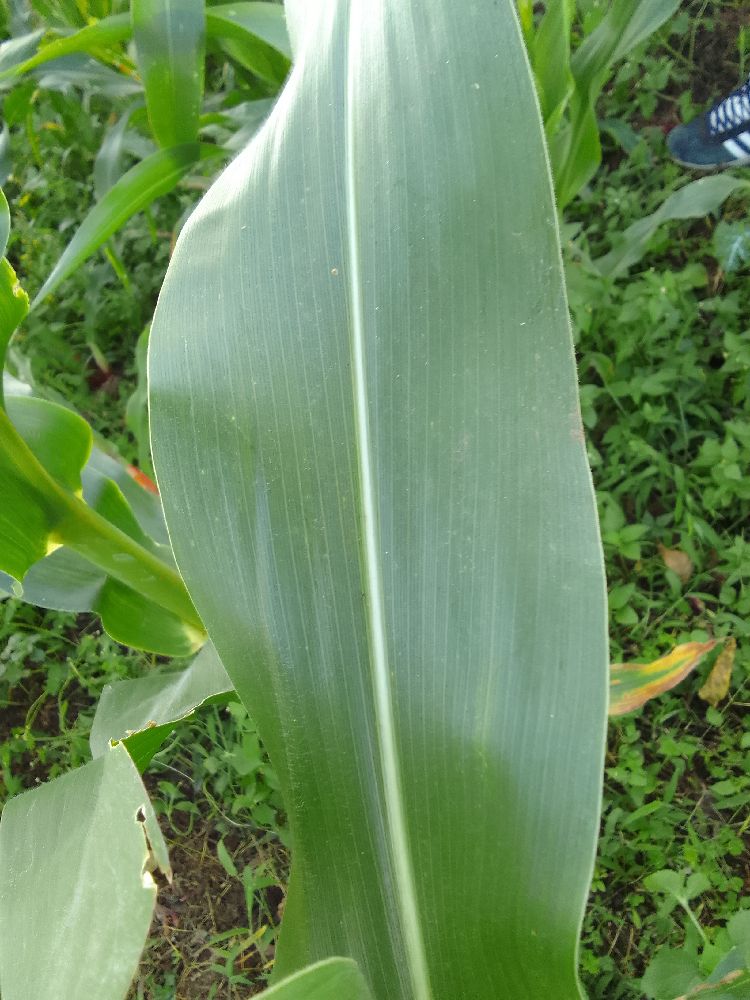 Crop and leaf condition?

maize, healthy
